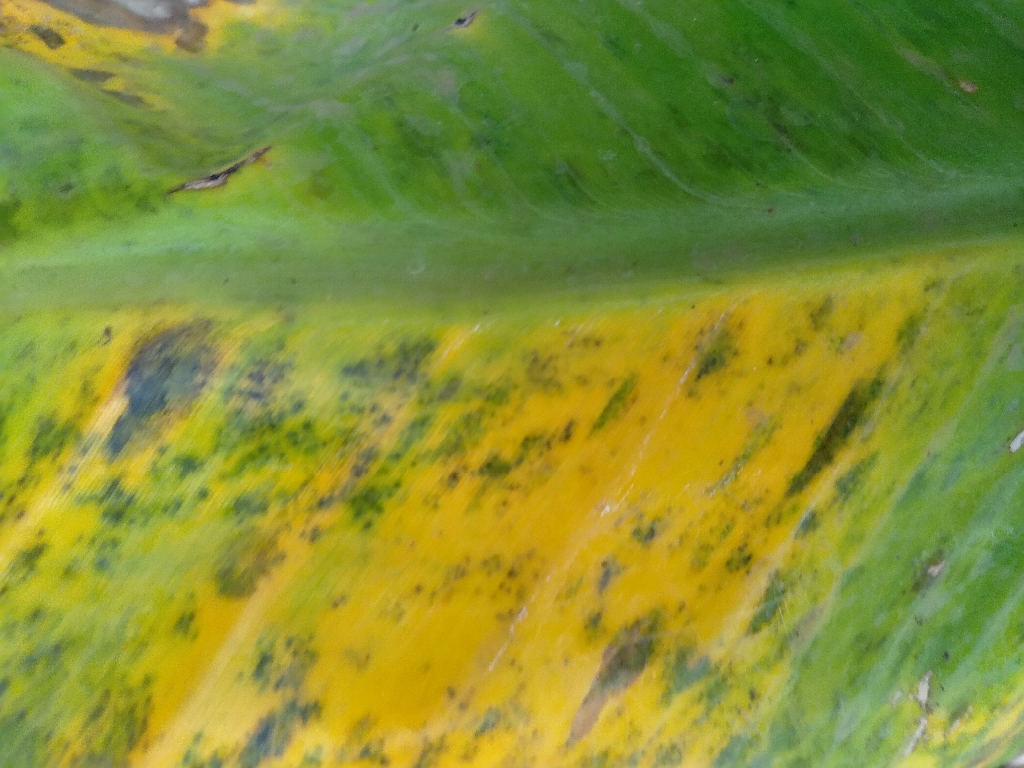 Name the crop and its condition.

banana, black sigatoka
